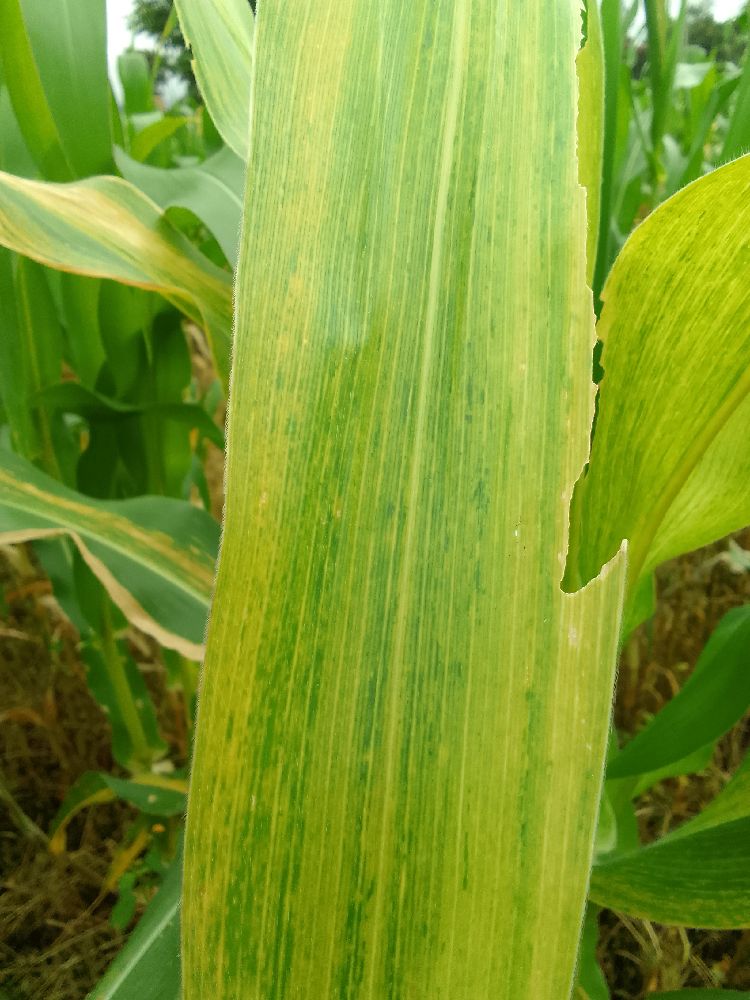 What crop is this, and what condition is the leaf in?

maize, maize lethal necrosis
